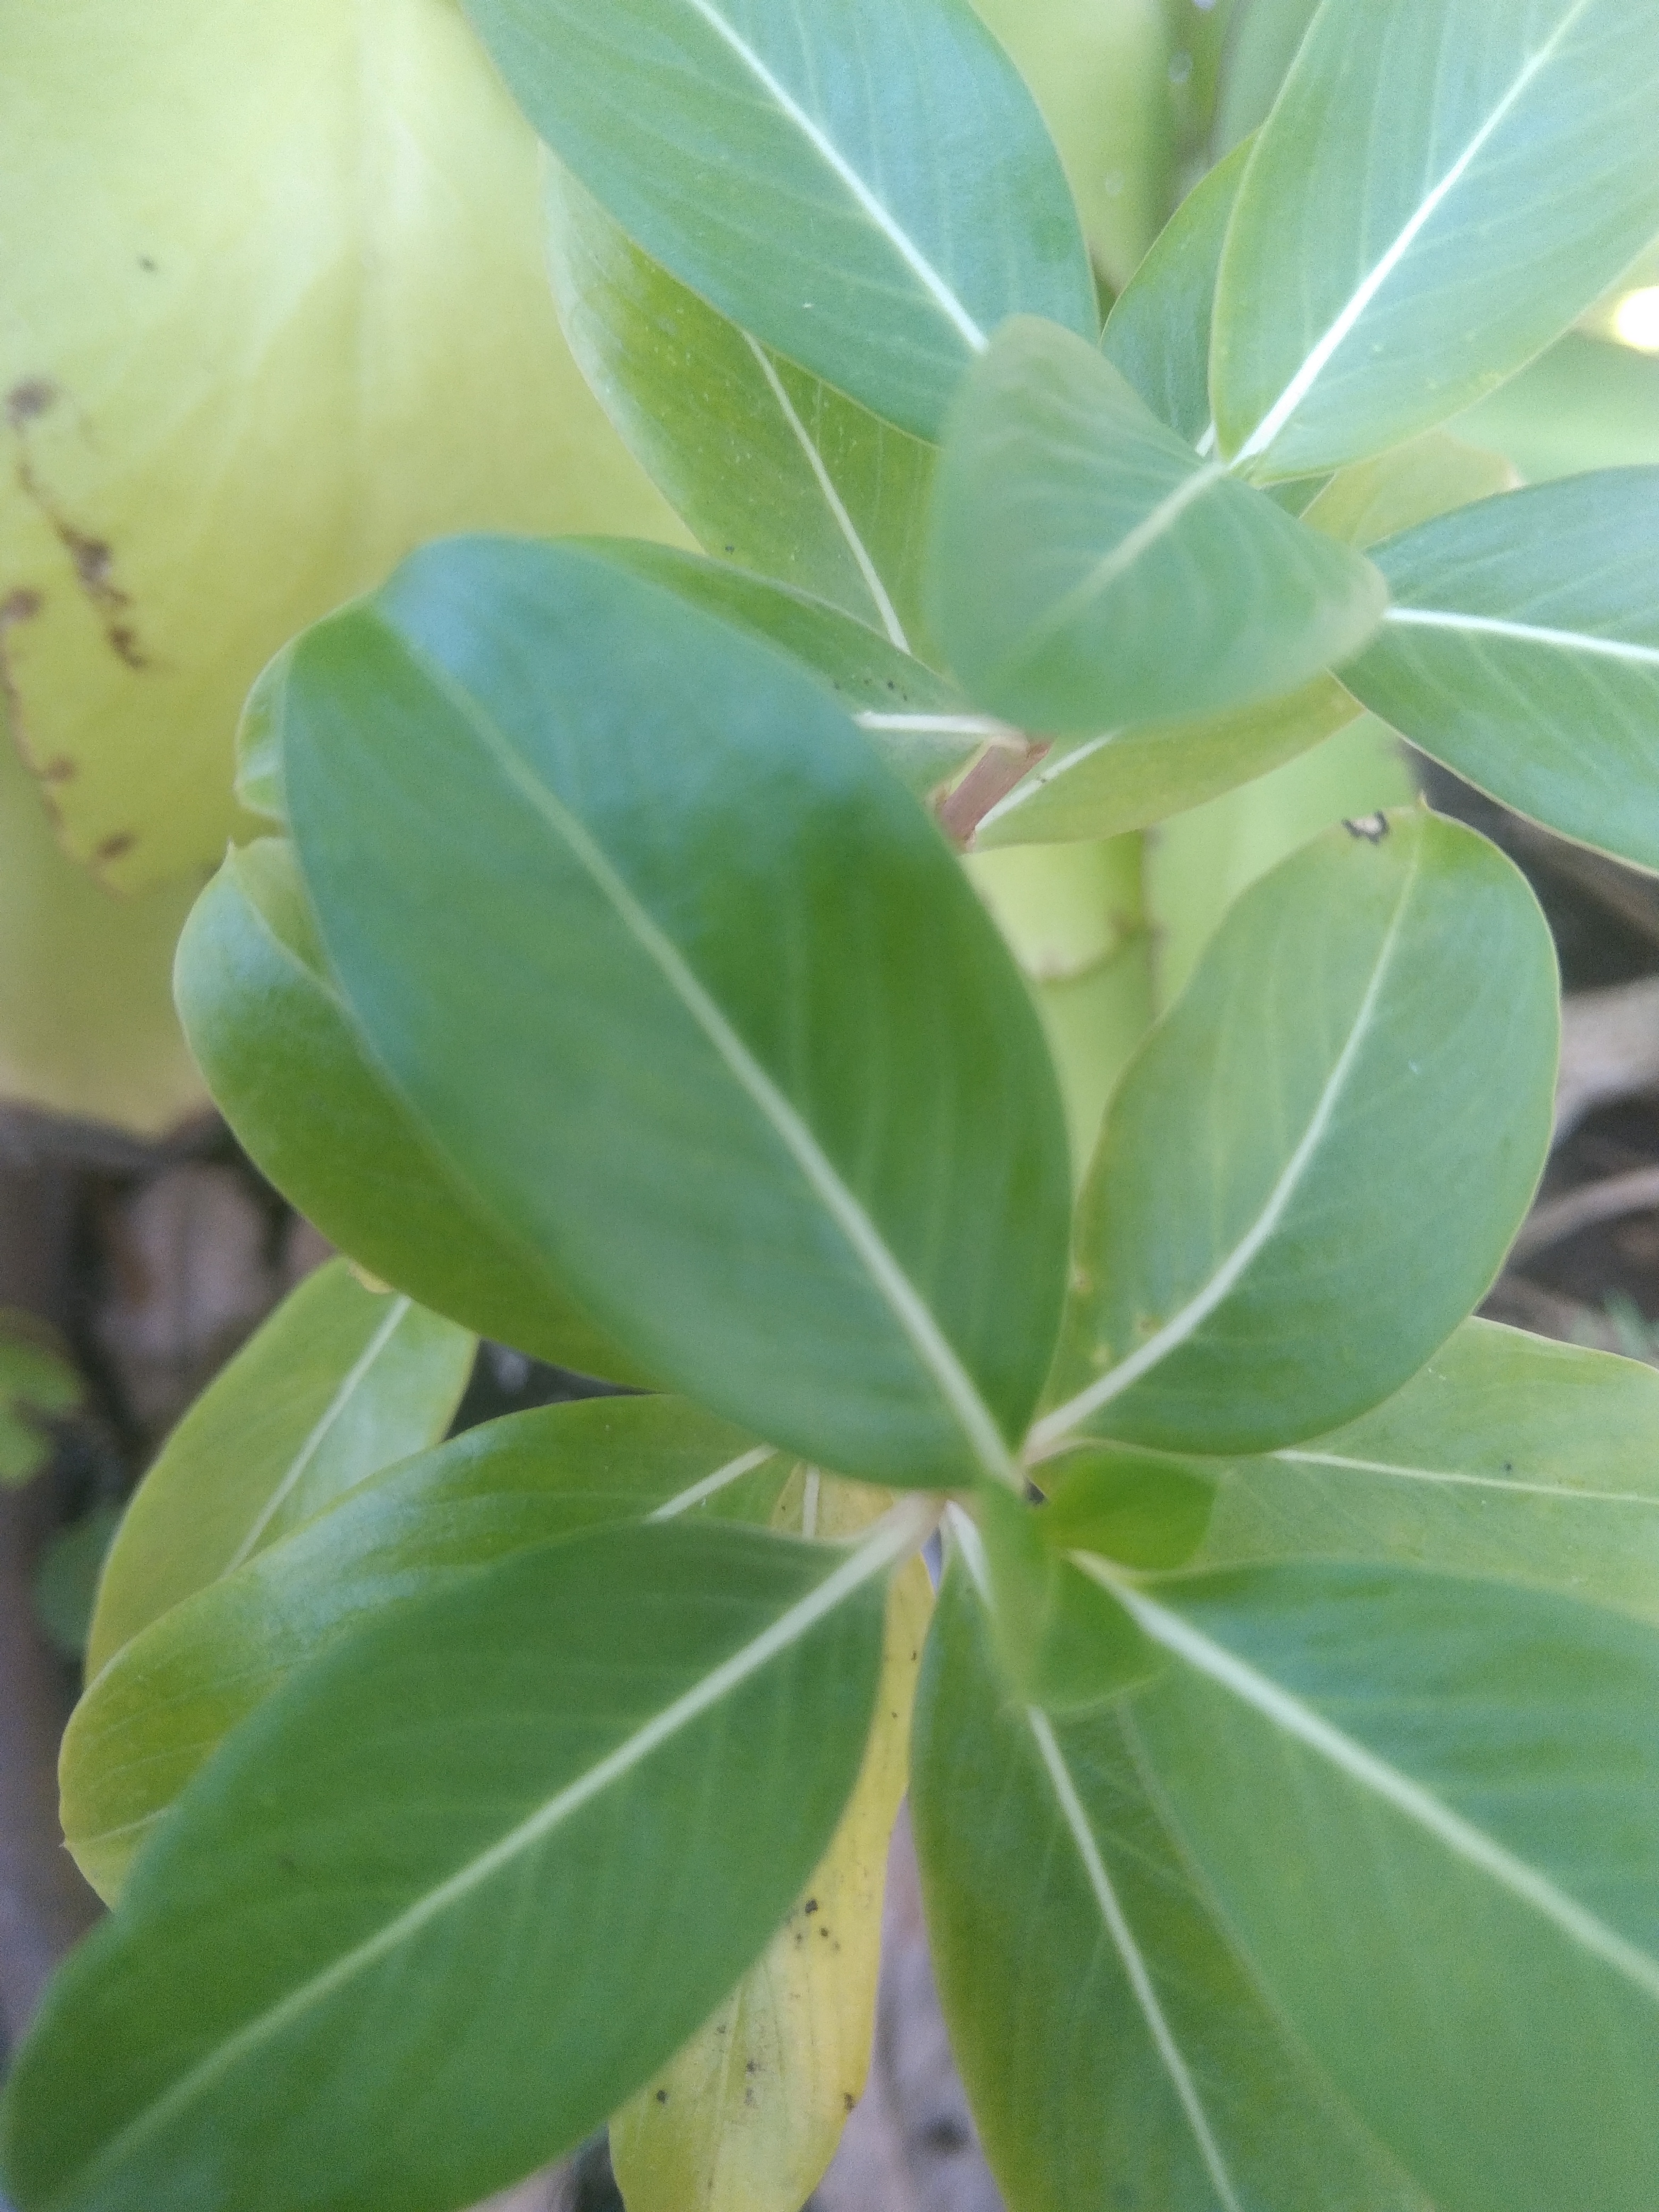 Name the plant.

rose periwinkle
